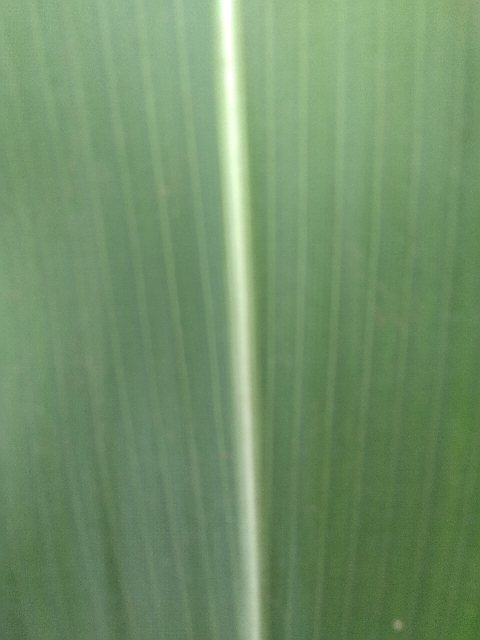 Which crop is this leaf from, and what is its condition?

maize, healthy
